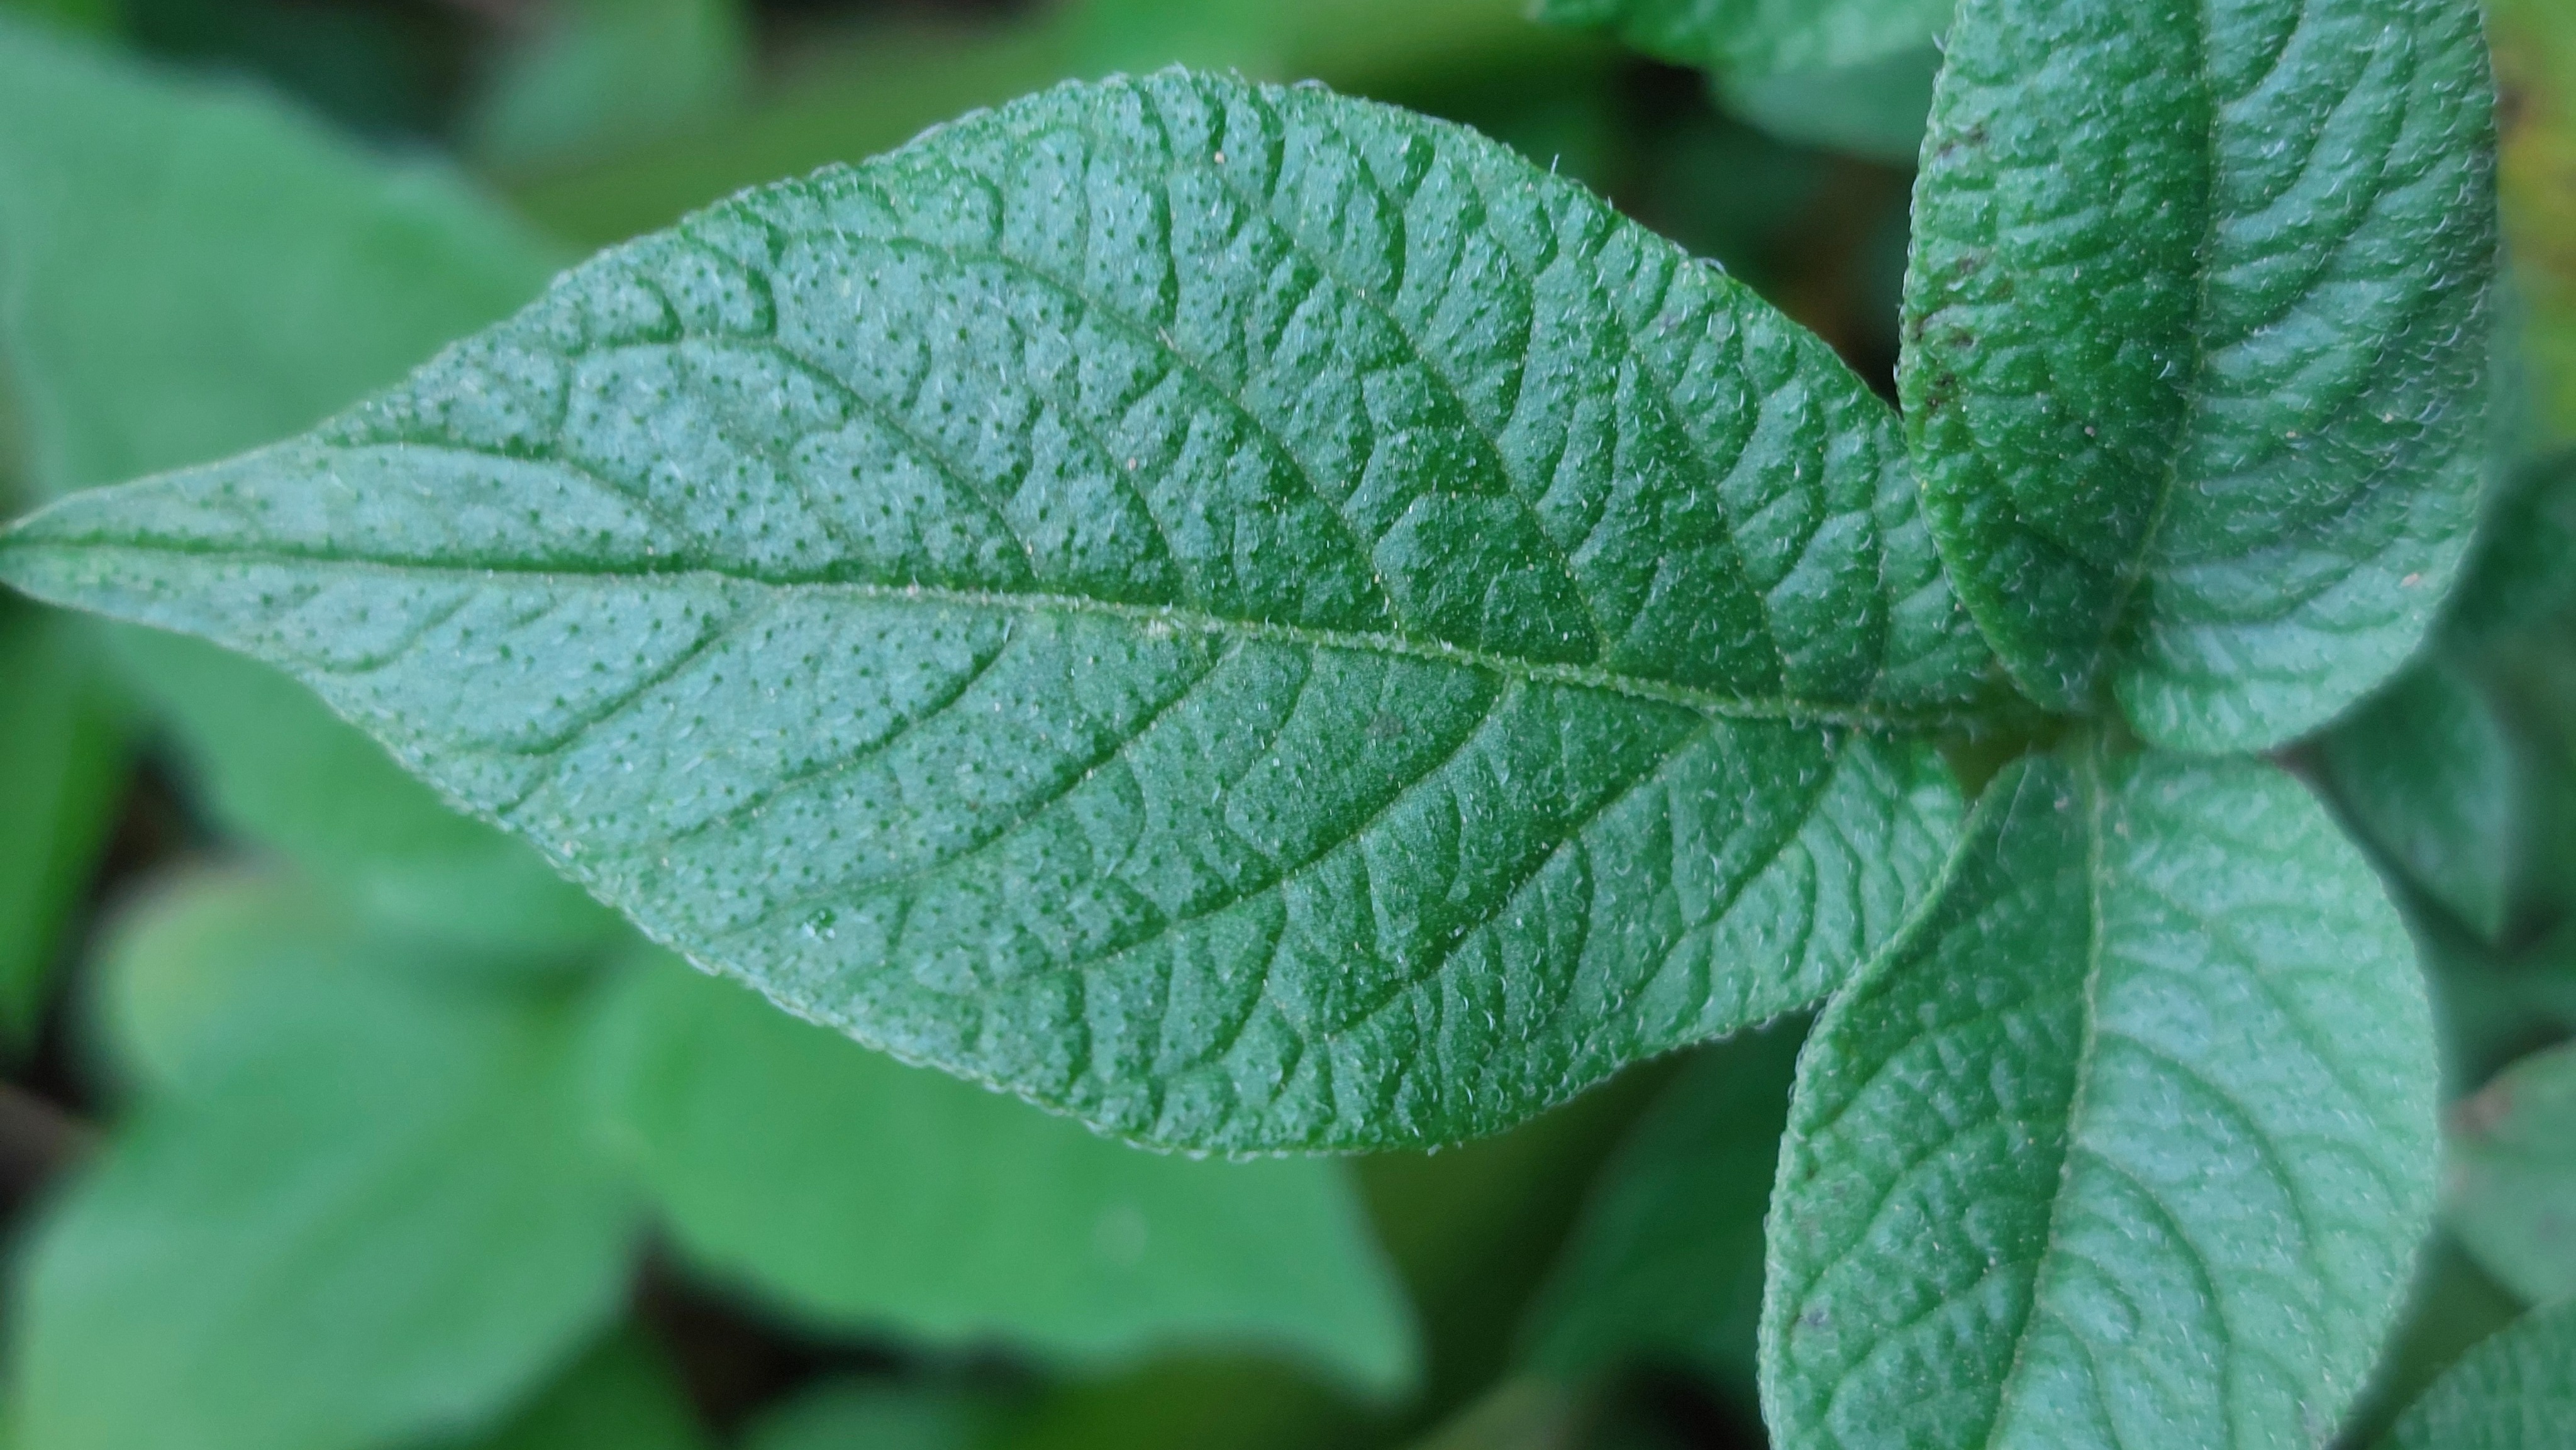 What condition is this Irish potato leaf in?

healthy
